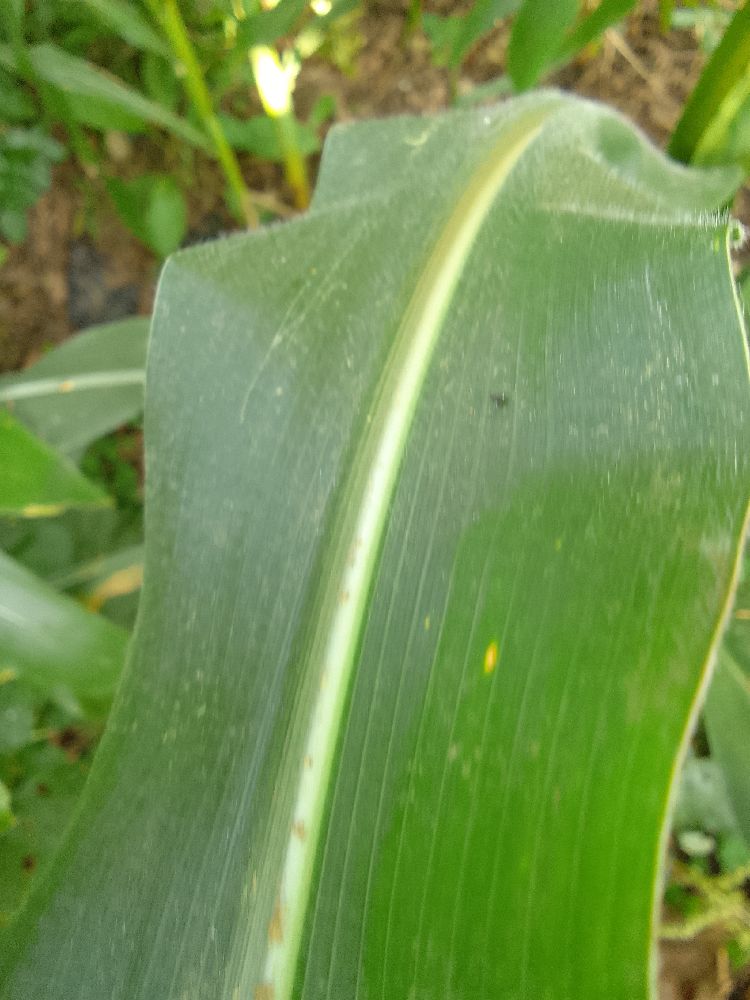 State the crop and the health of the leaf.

maize, healthy
